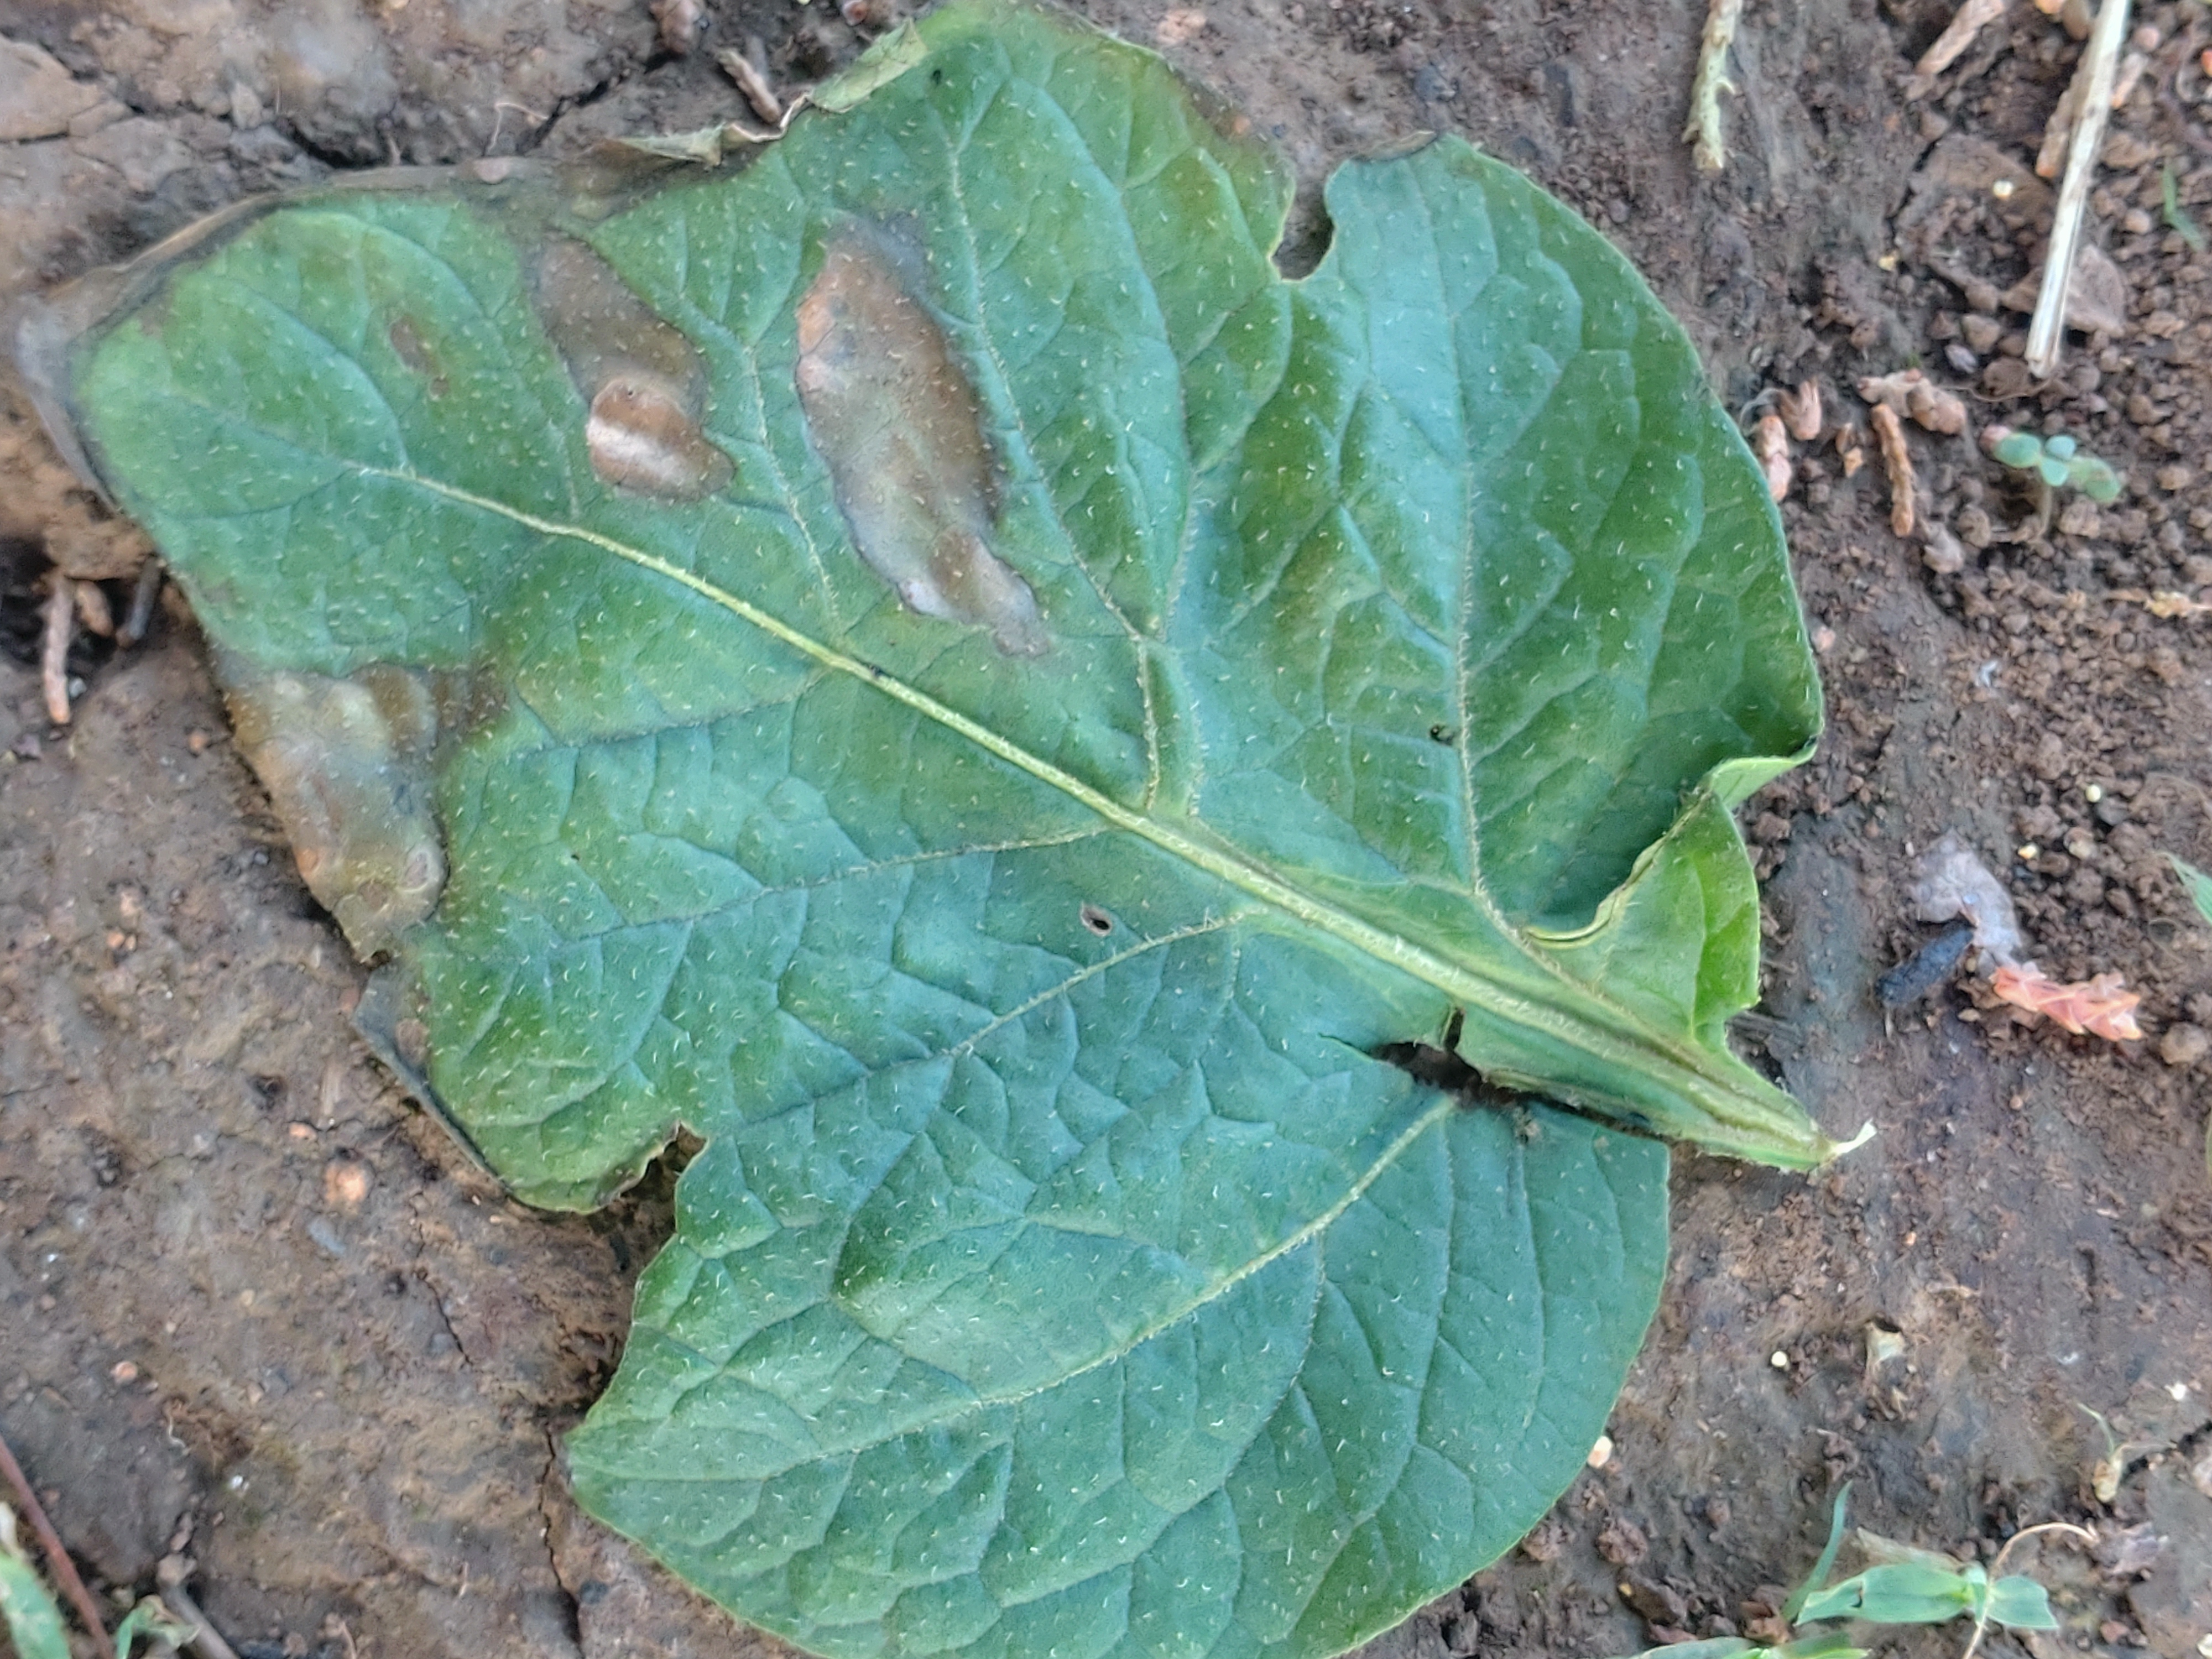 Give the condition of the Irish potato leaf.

early blight
